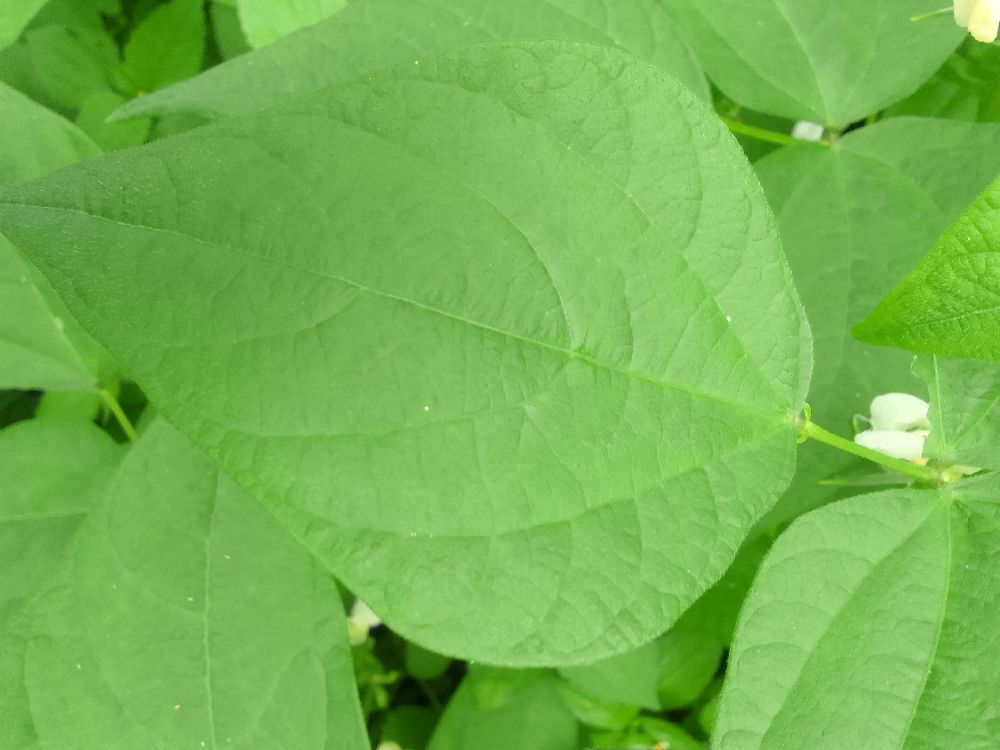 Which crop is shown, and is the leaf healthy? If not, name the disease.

common bean, healthy
